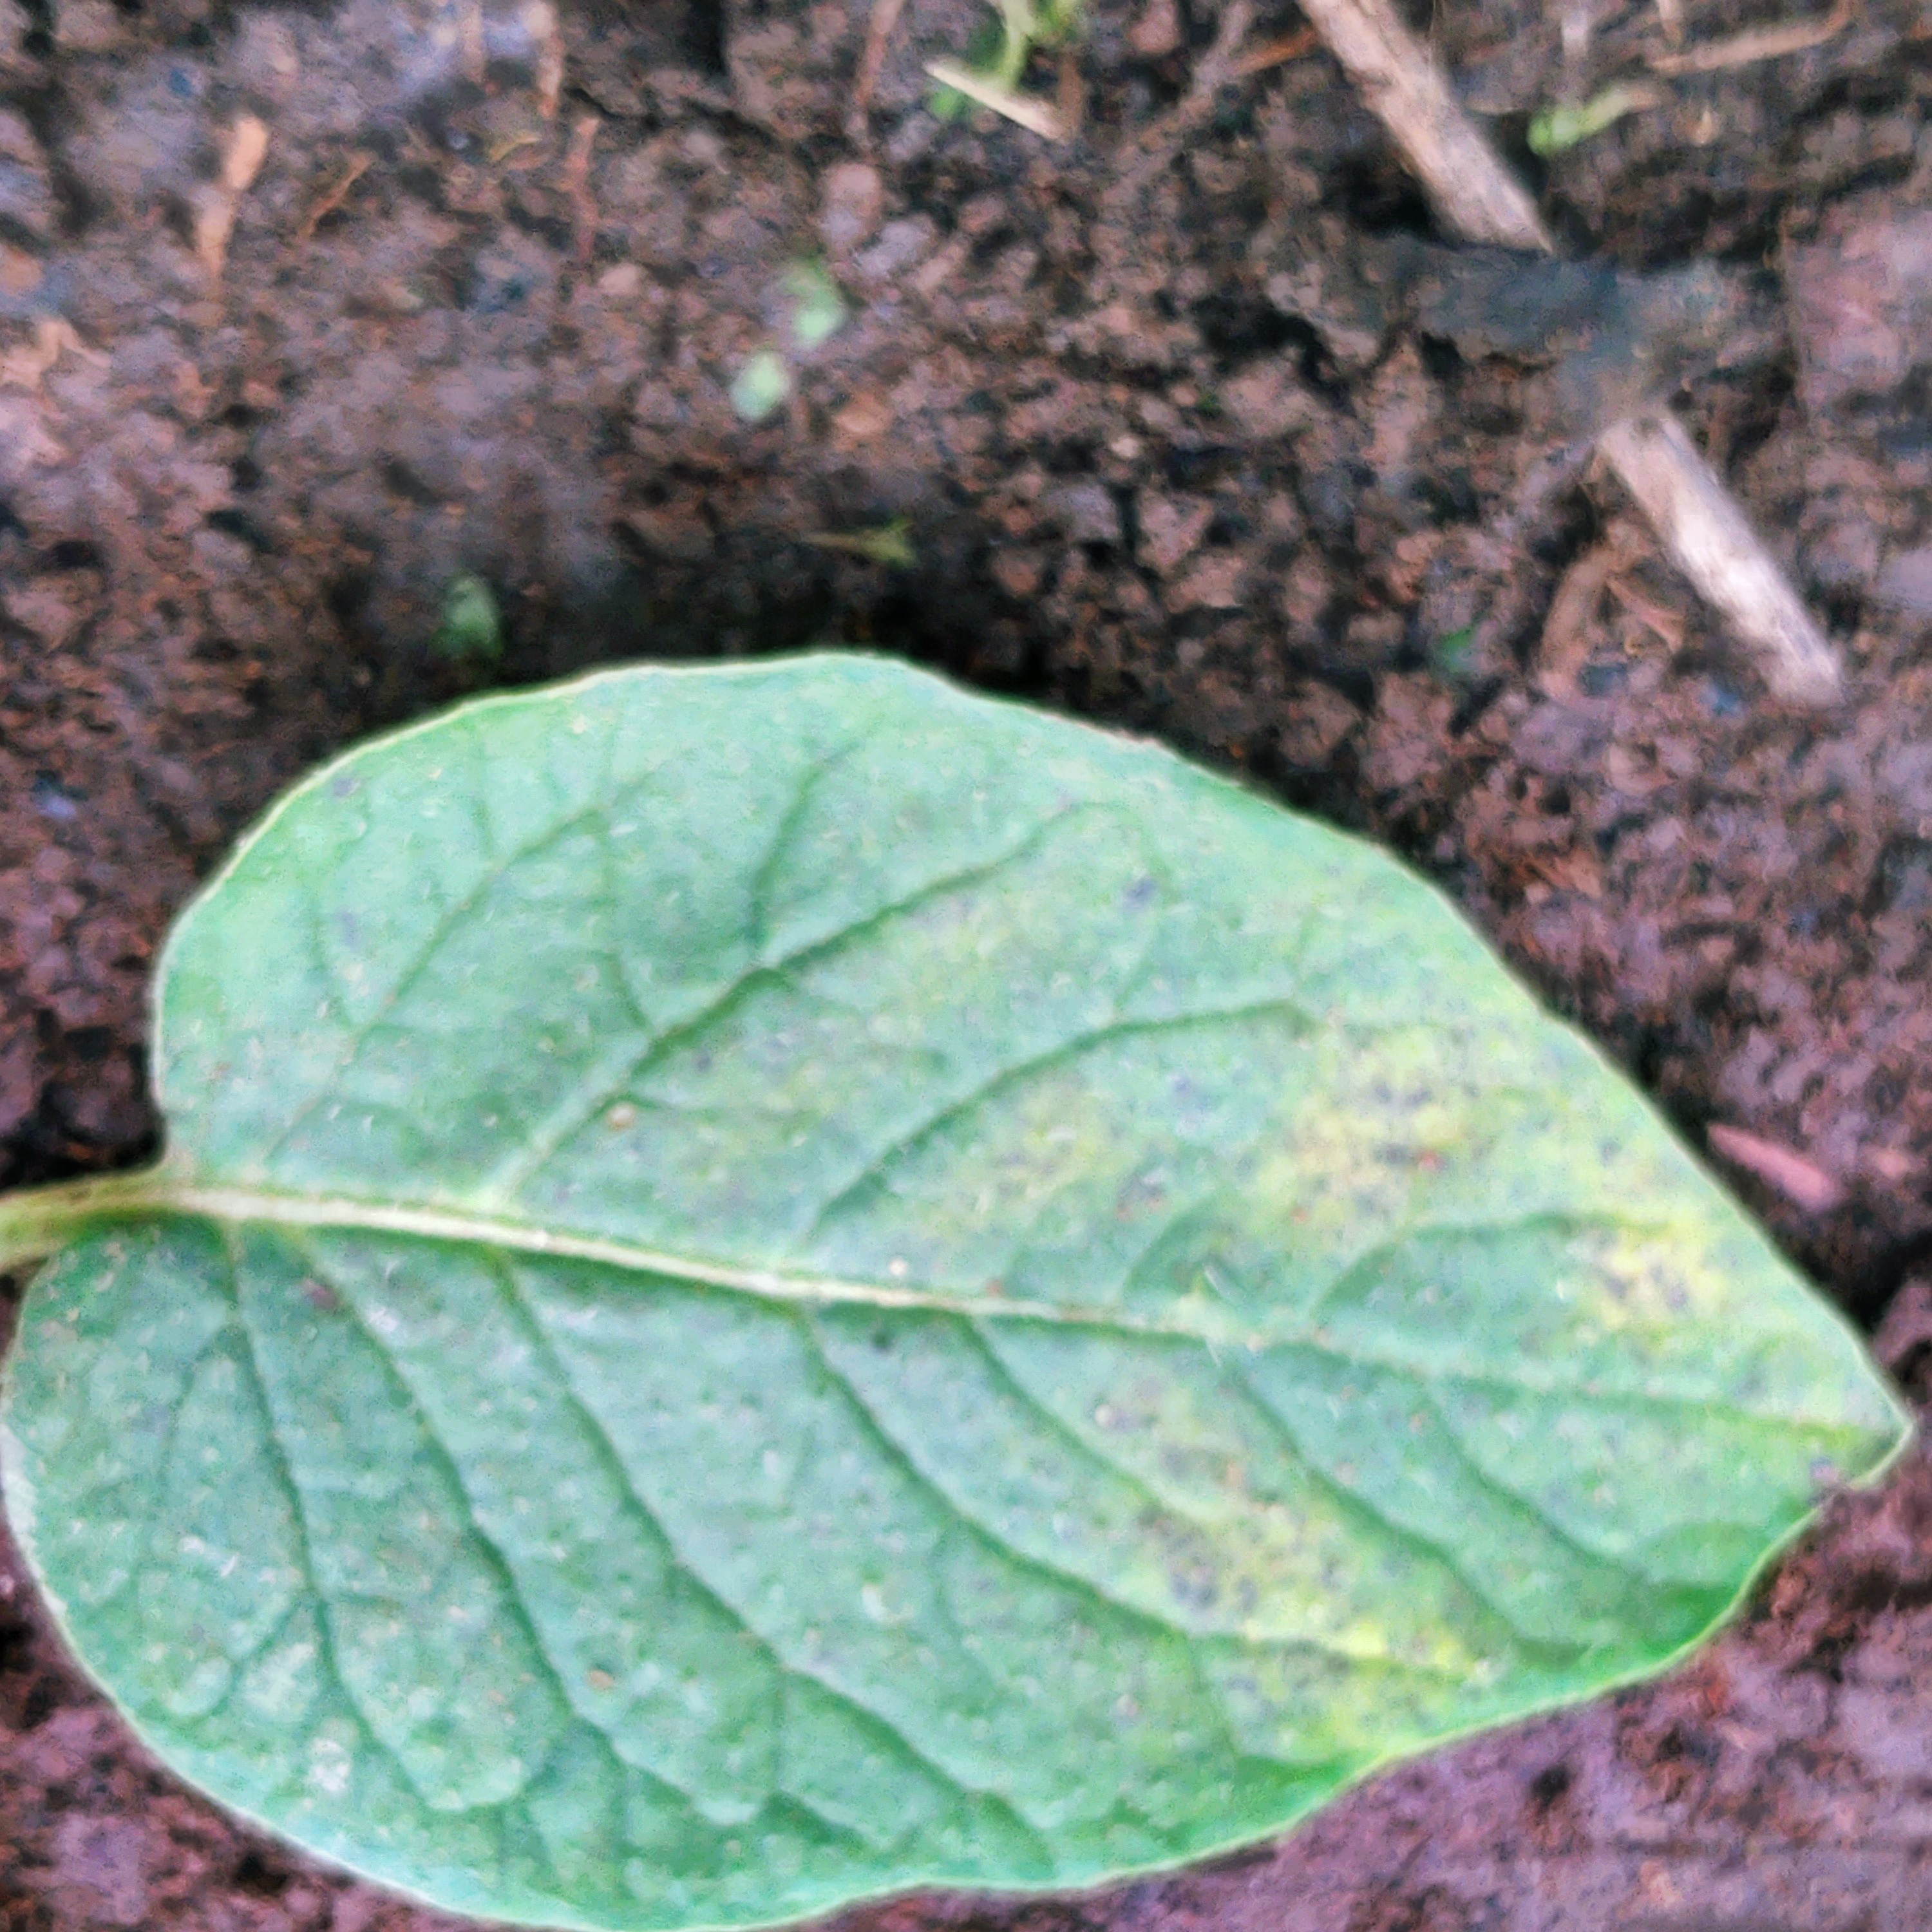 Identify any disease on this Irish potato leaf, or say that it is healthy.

late blight
